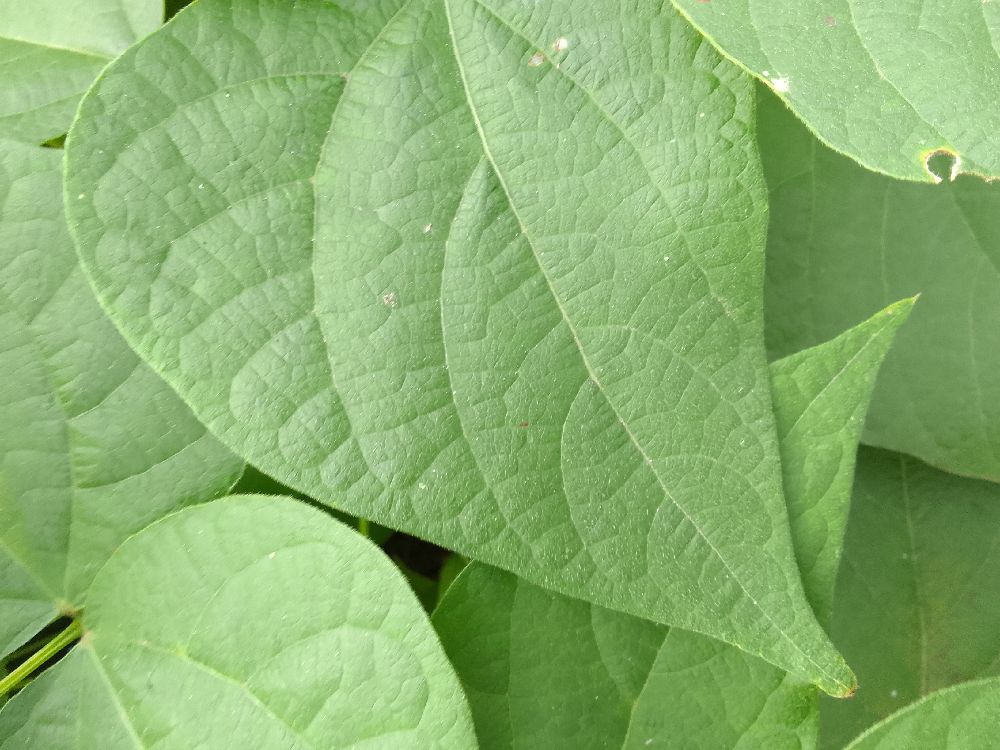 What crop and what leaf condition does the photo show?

common bean, healthy
